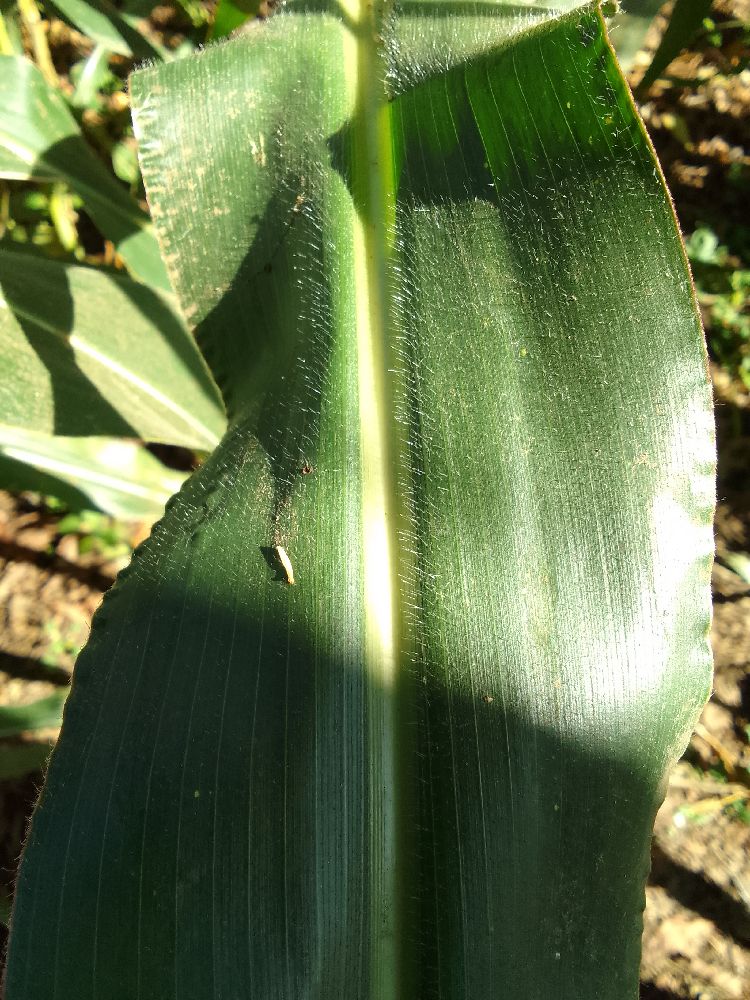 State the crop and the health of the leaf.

maize, healthy
